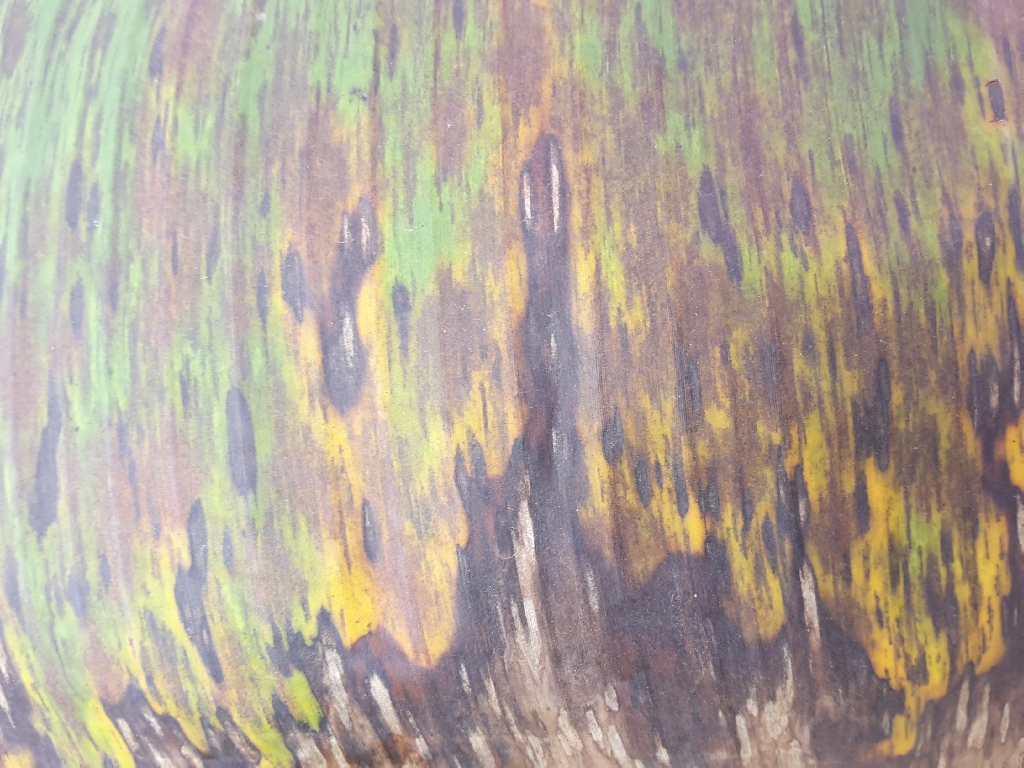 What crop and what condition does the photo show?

banana, black sigatoka
